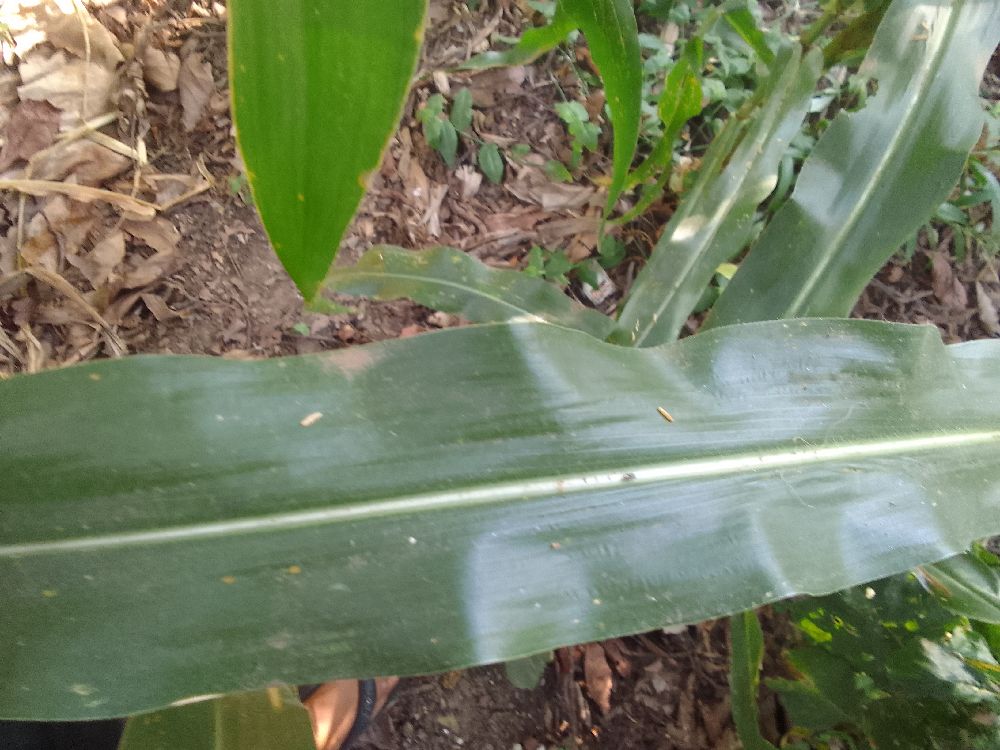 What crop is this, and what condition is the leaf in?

maize, healthy
